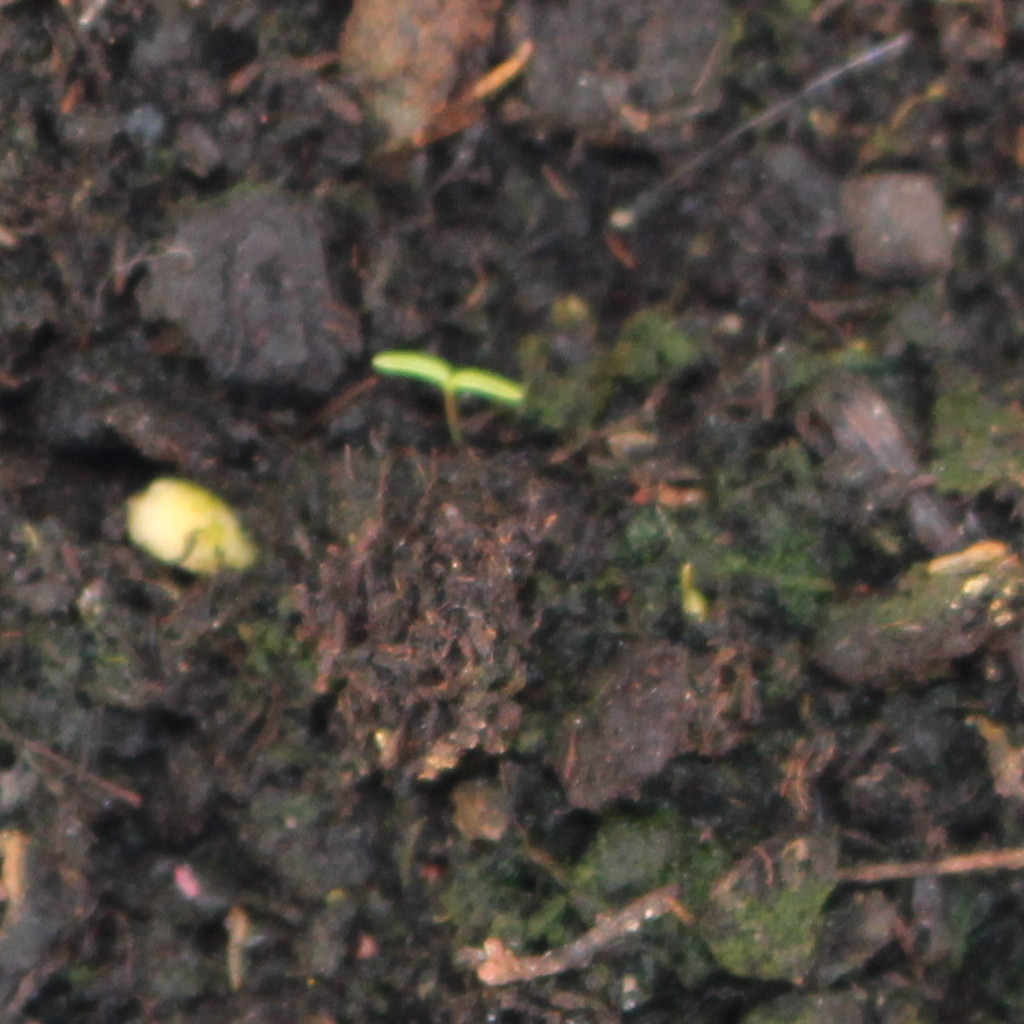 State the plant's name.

Papaver rhoeas
